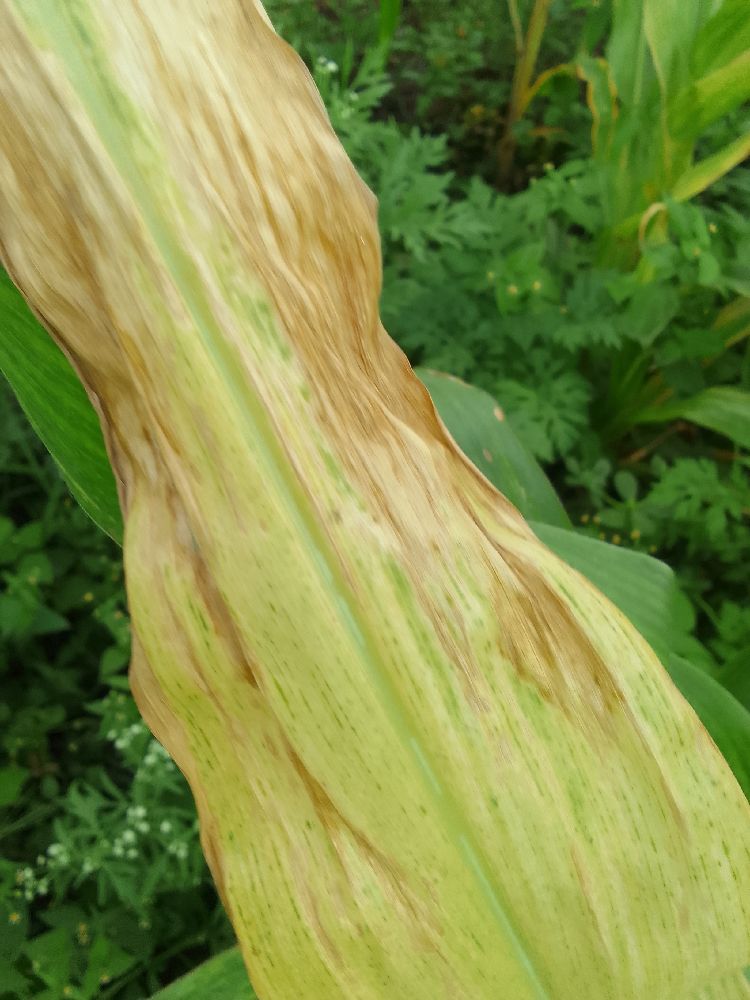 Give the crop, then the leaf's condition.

maize, maize lethal necrosis
